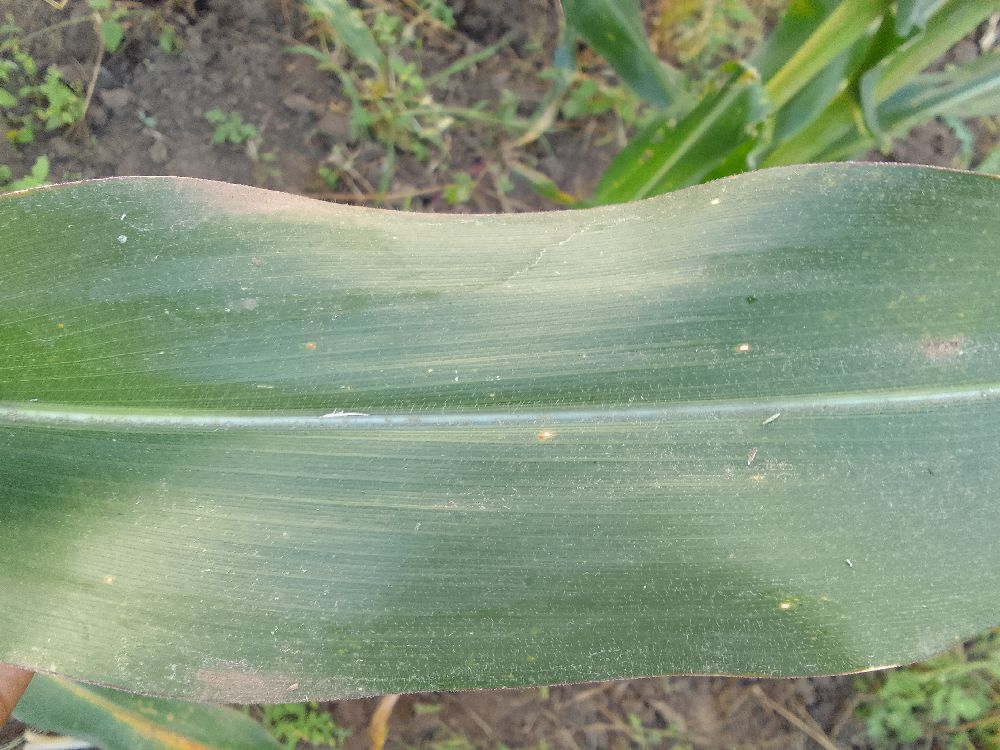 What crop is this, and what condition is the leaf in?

maize, healthy
